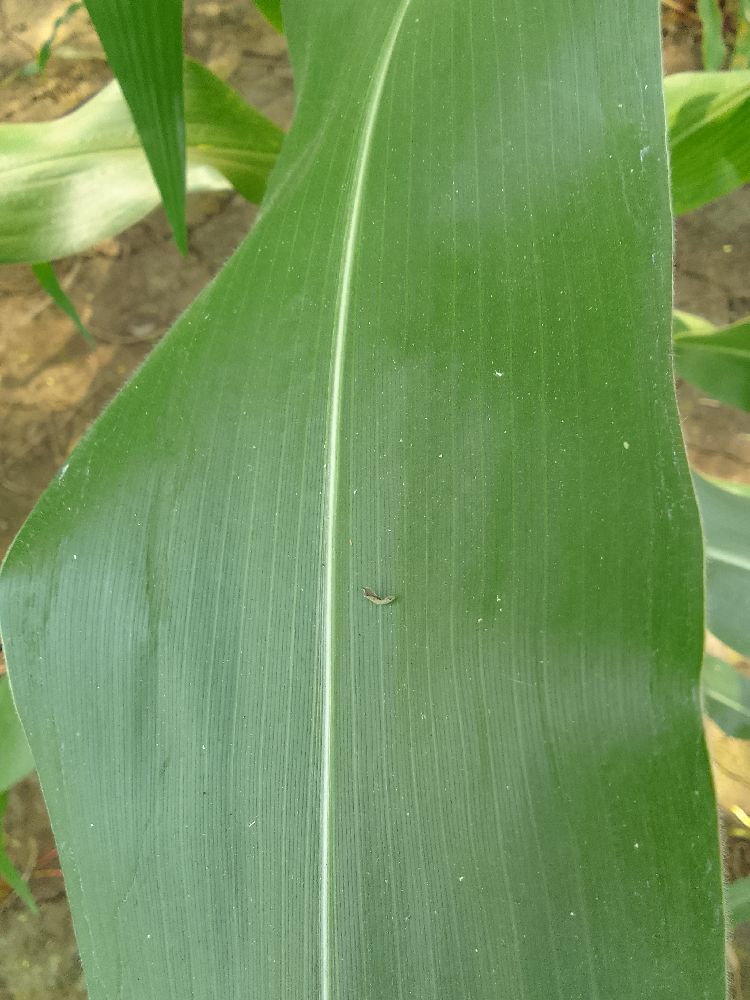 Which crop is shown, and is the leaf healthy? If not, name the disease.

maize, healthy
